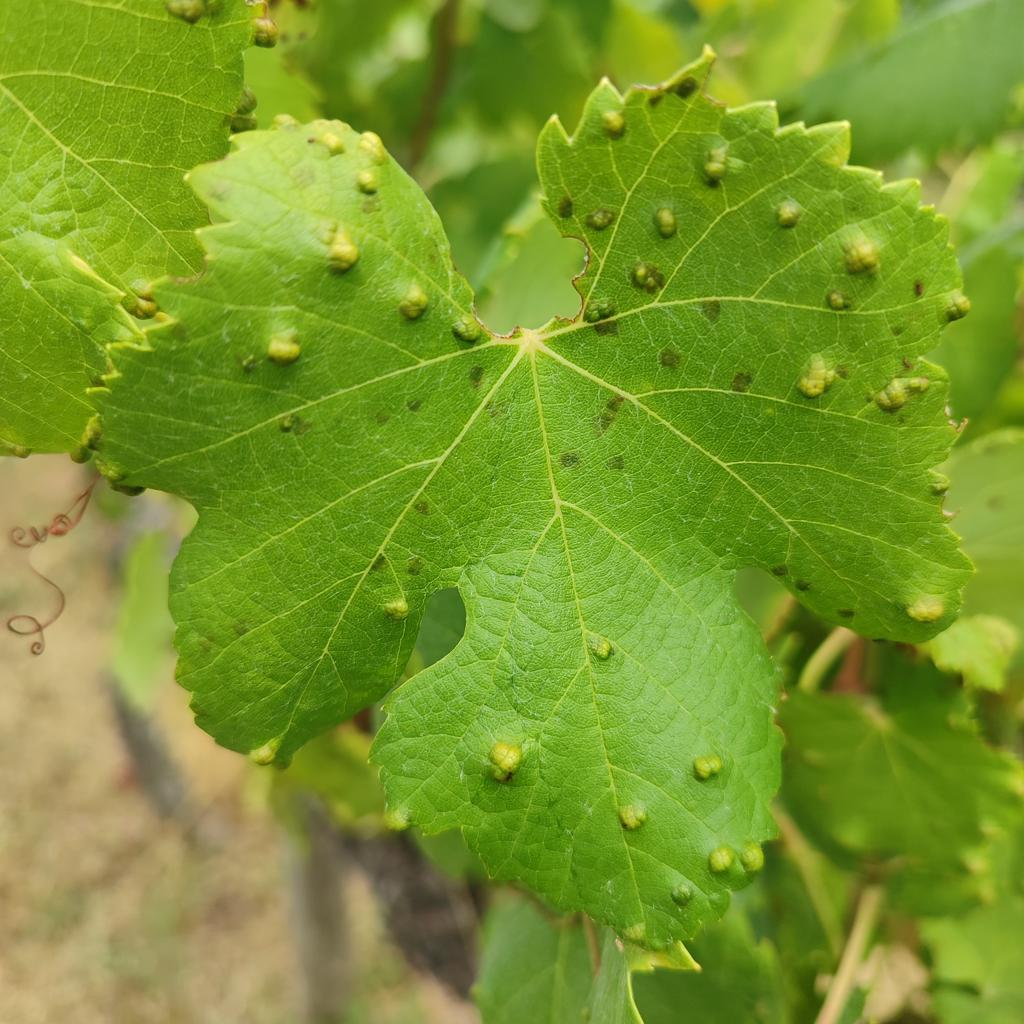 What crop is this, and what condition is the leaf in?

grapevine, erineum mite
